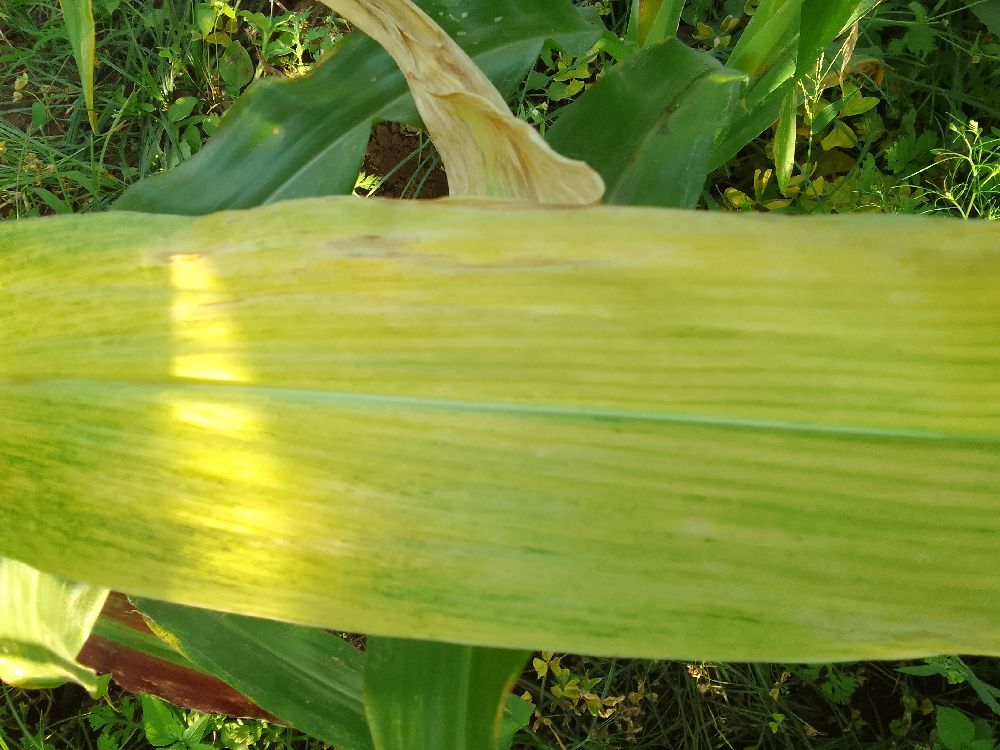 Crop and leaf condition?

maize, maize lethal necrosis
